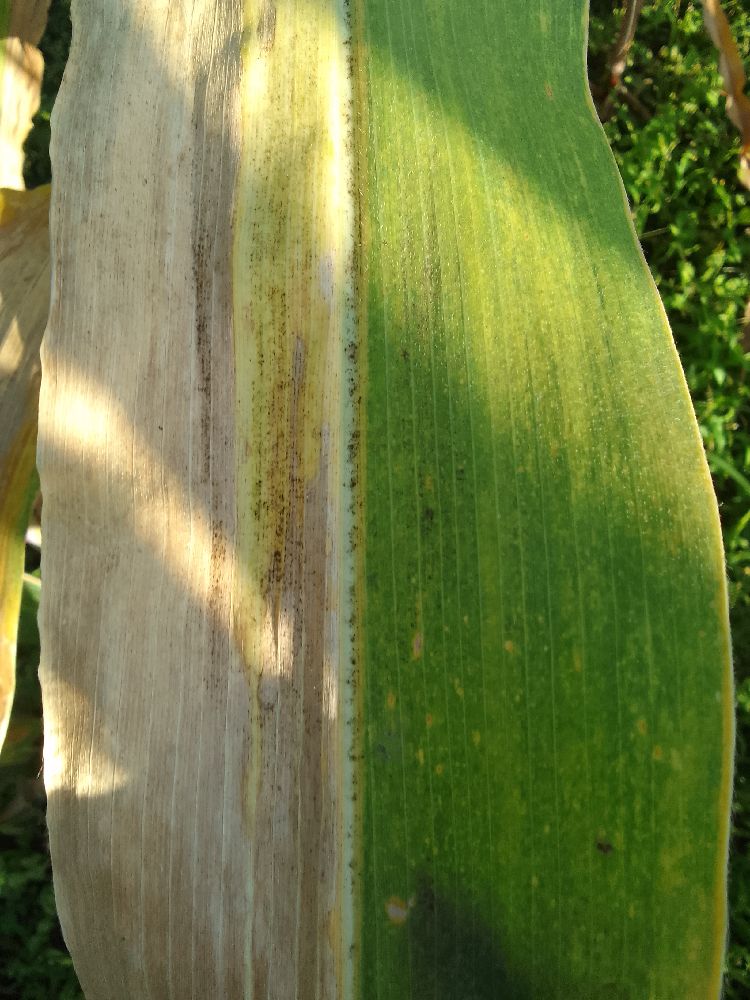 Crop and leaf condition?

maize, maize lethal necrosis
